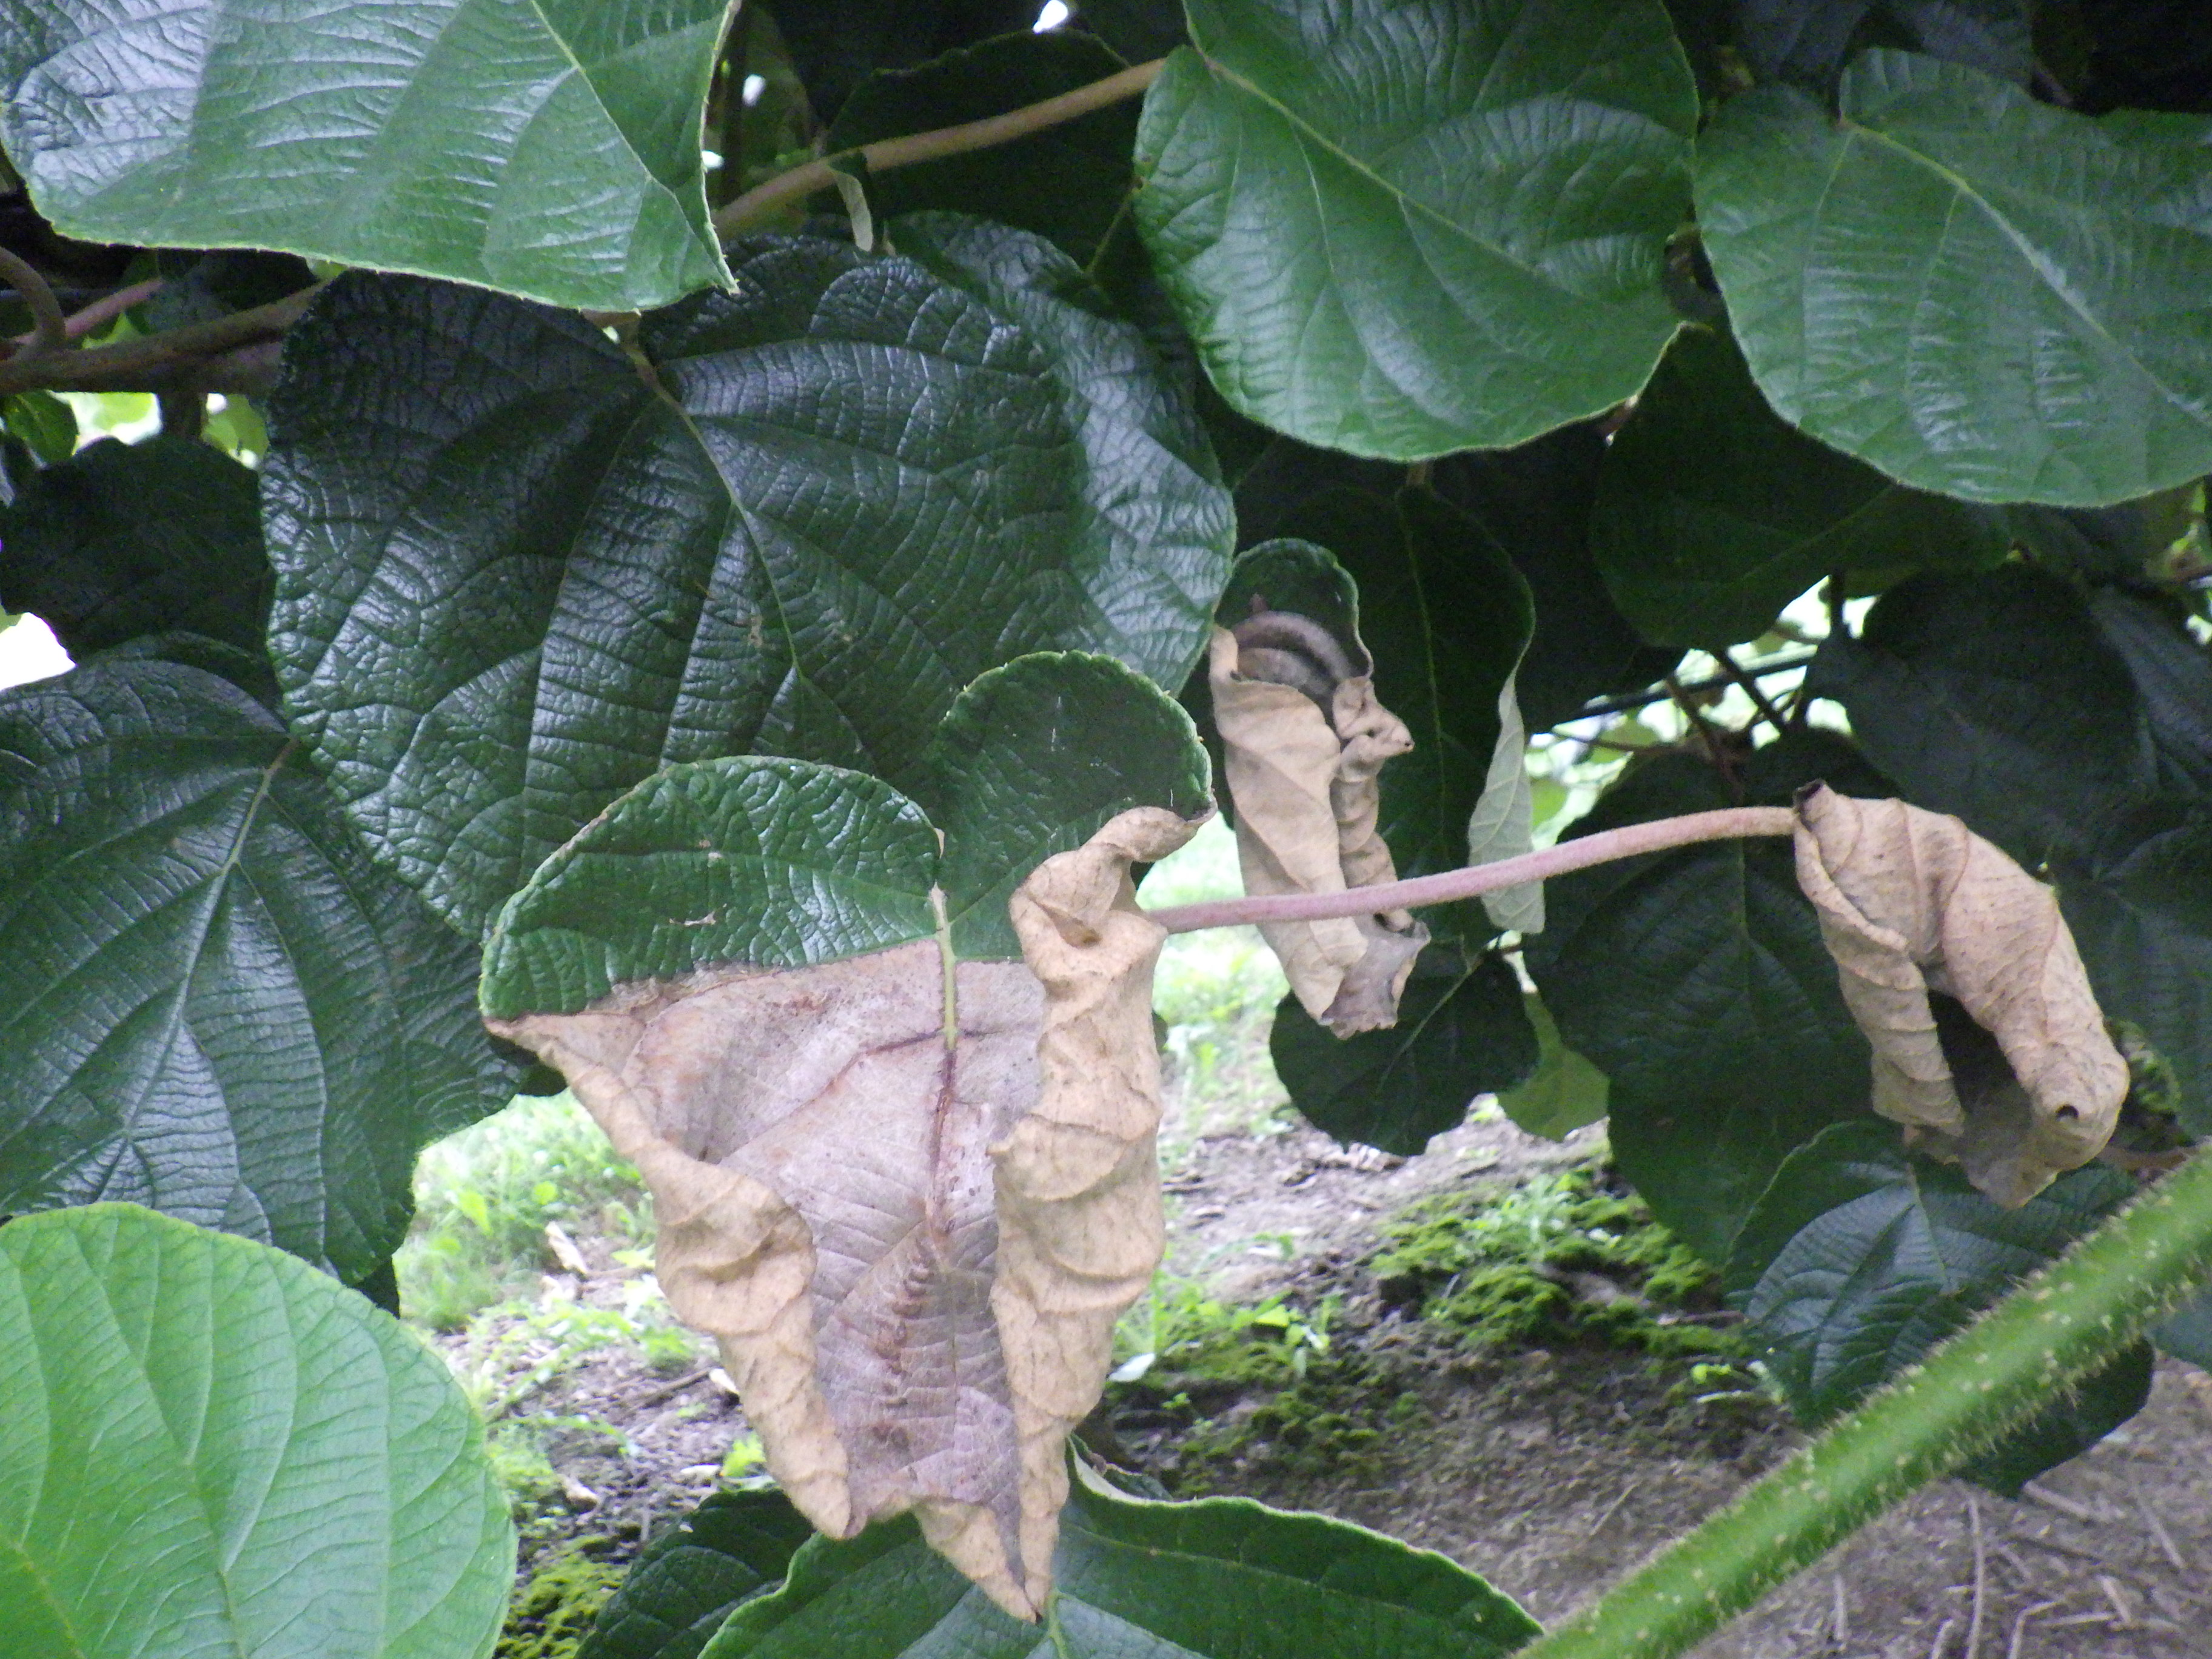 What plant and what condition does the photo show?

kiwi, chemical damage, heat damage
